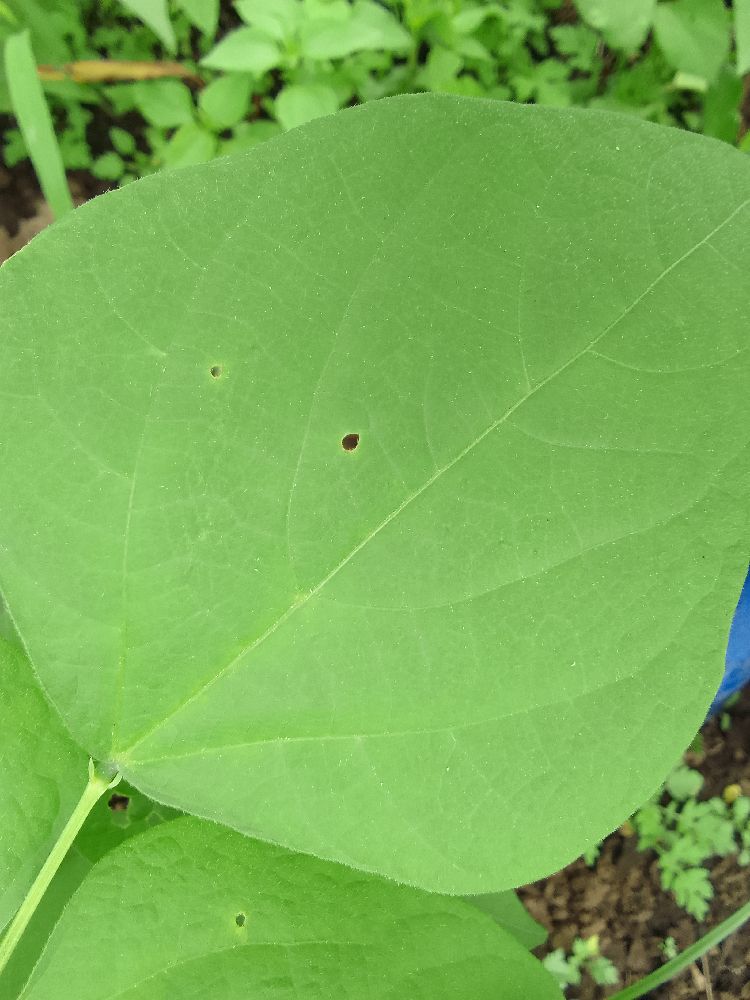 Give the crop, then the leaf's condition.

common bean, healthy
